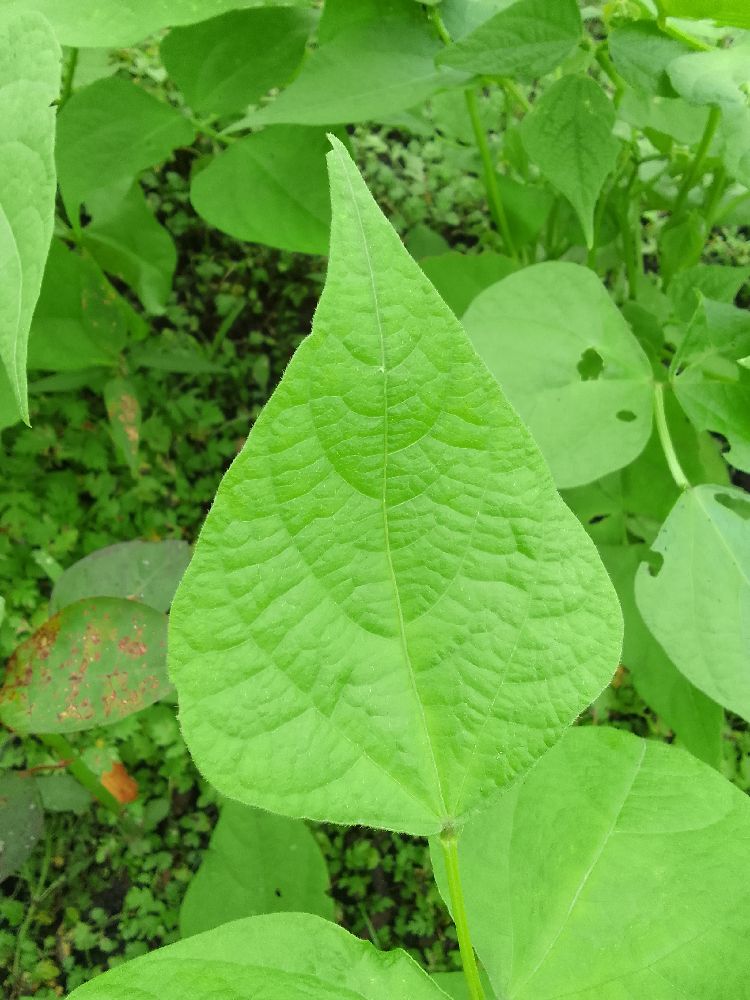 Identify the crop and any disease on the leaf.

common bean, healthy
